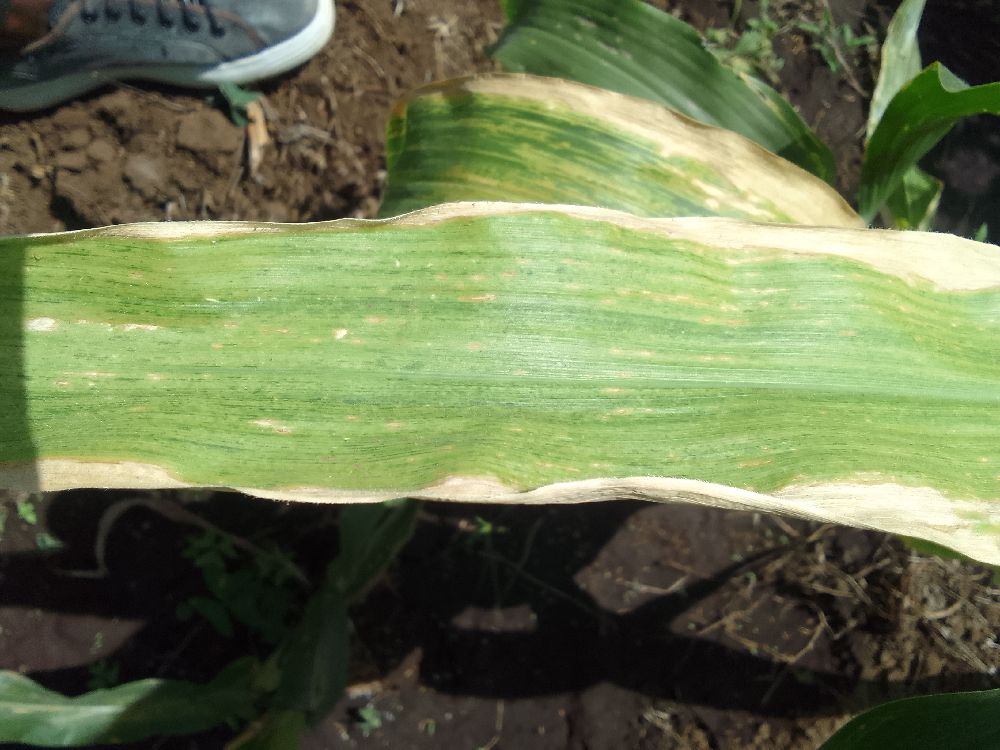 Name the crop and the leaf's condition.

maize, maize lethal necrosis
